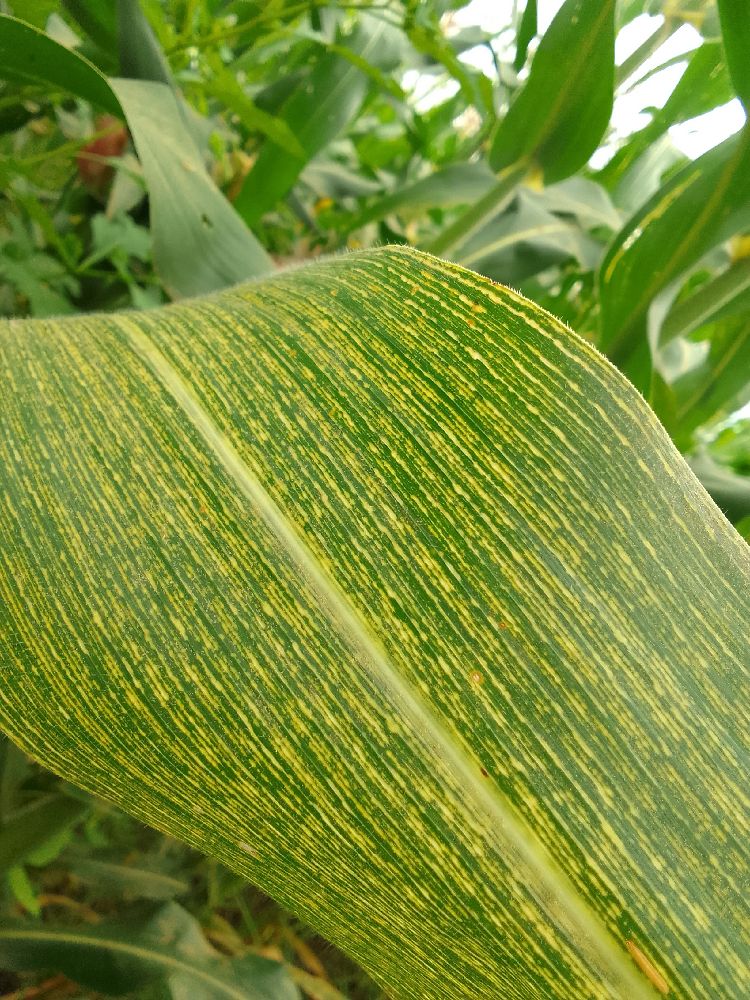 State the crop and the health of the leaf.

maize, maize streak virus
